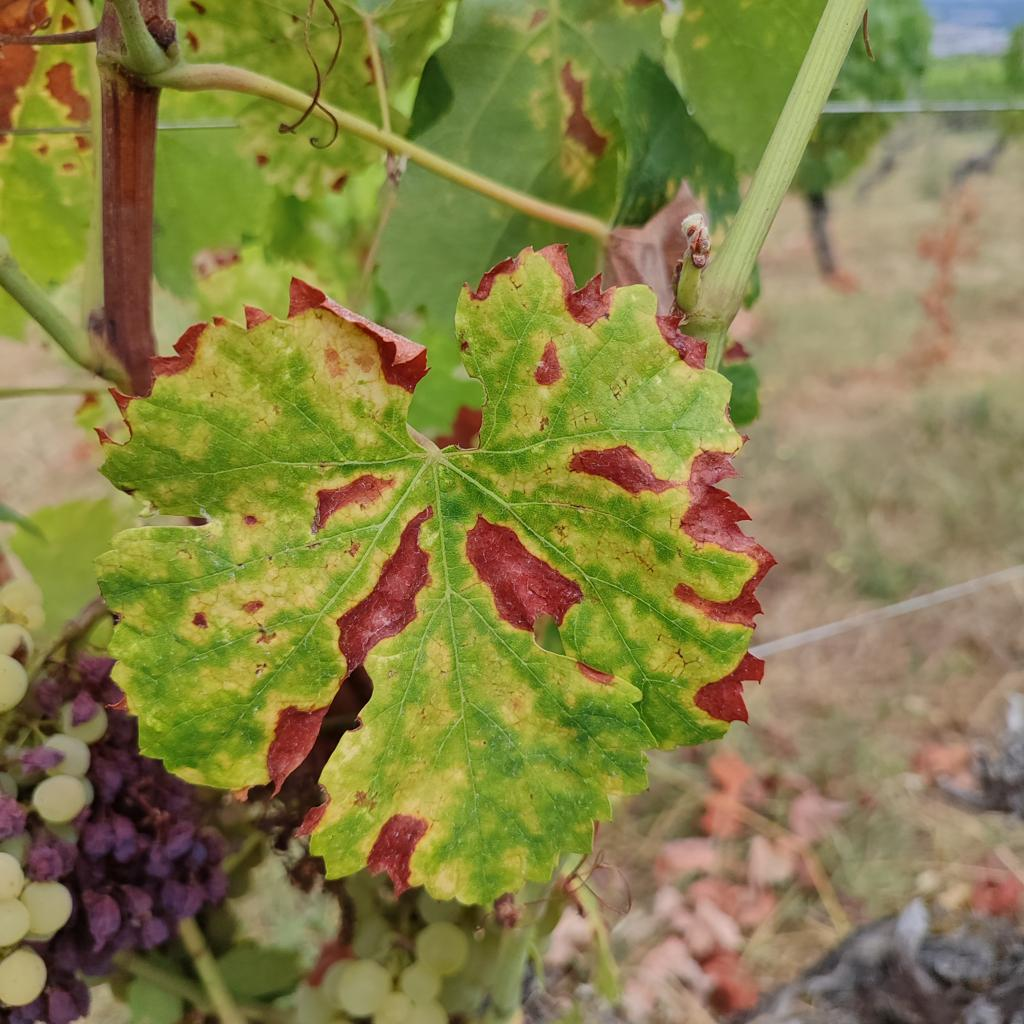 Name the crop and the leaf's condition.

grapevine, esca complex
